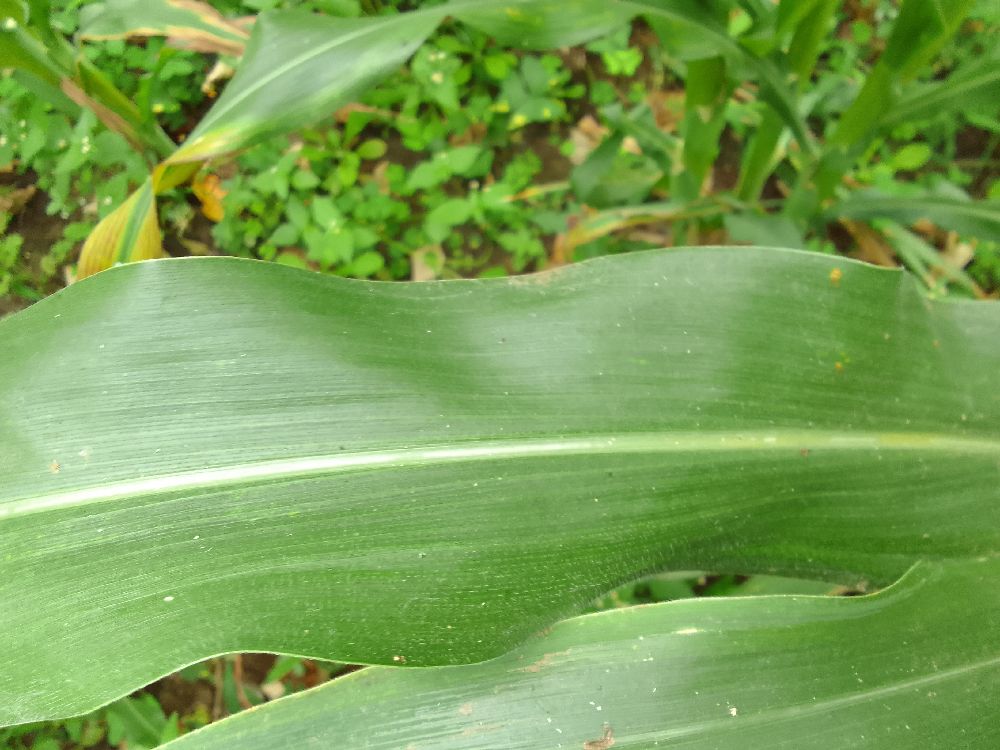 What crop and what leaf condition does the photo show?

maize, healthy
